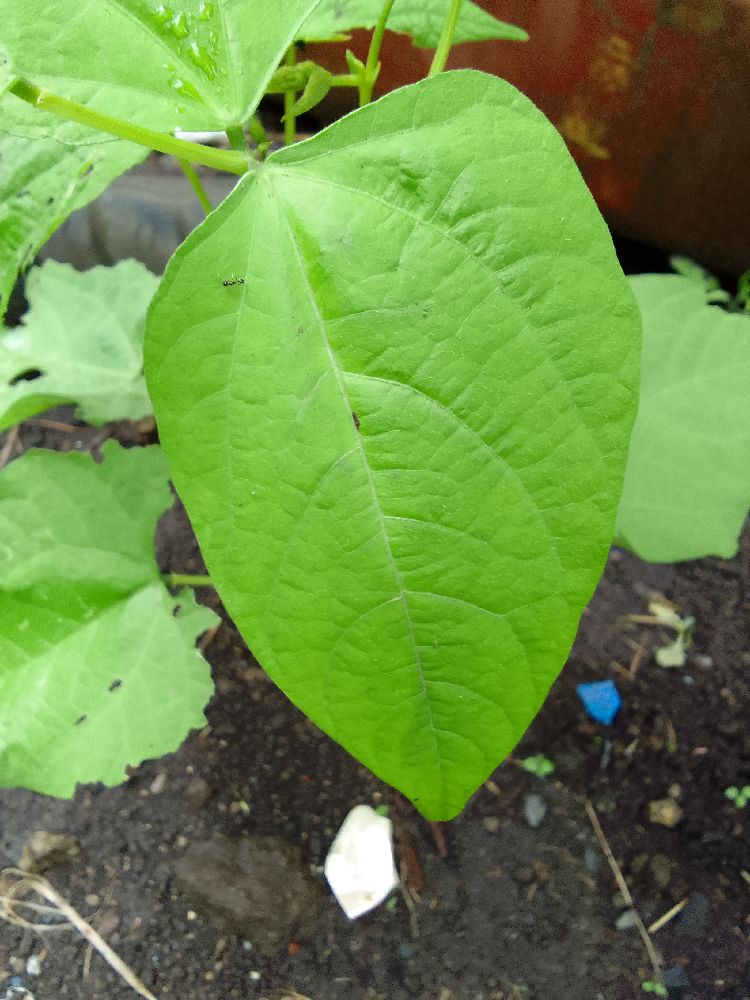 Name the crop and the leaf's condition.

common bean, healthy
